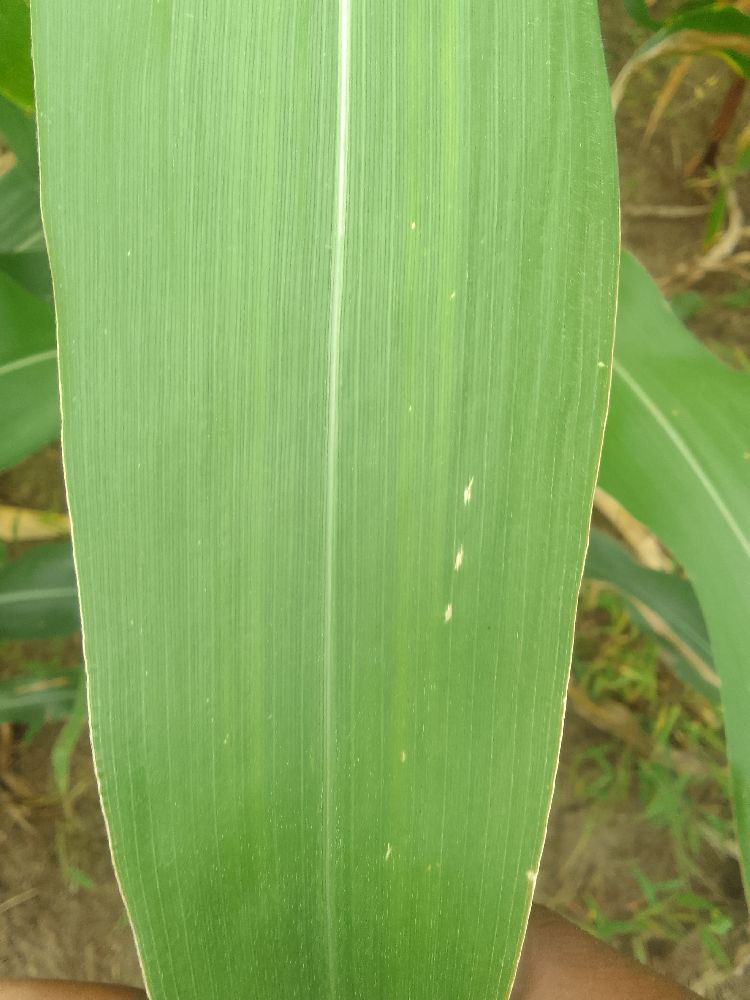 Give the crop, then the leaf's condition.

maize, healthy
